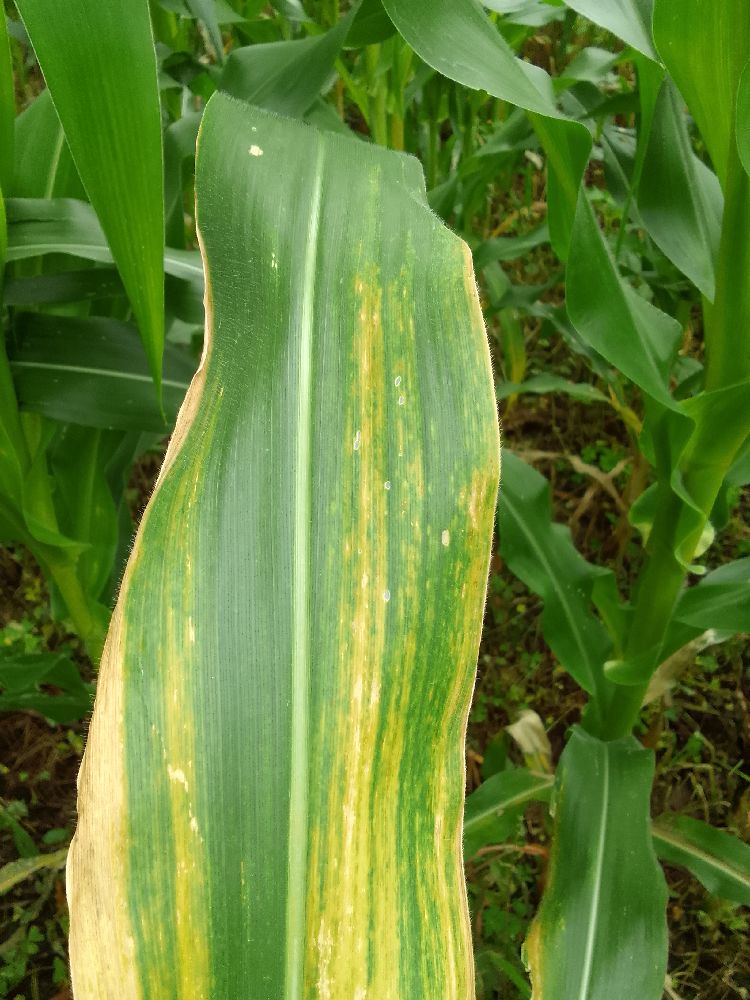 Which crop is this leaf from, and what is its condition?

maize, maize lethal necrosis
